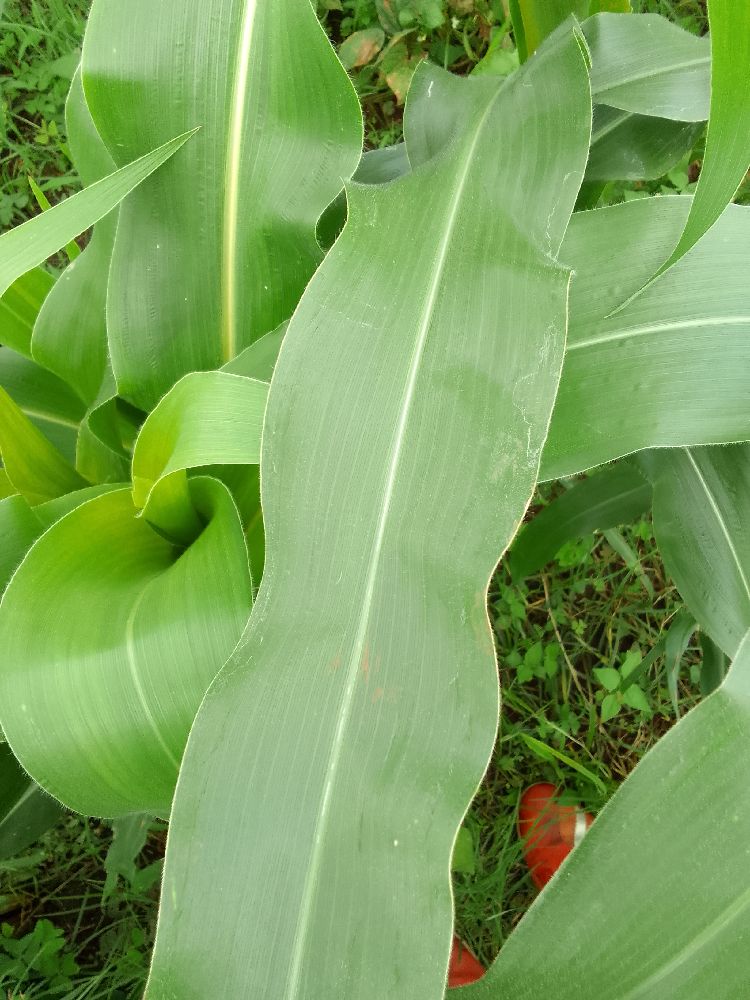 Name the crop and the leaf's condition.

maize, healthy
